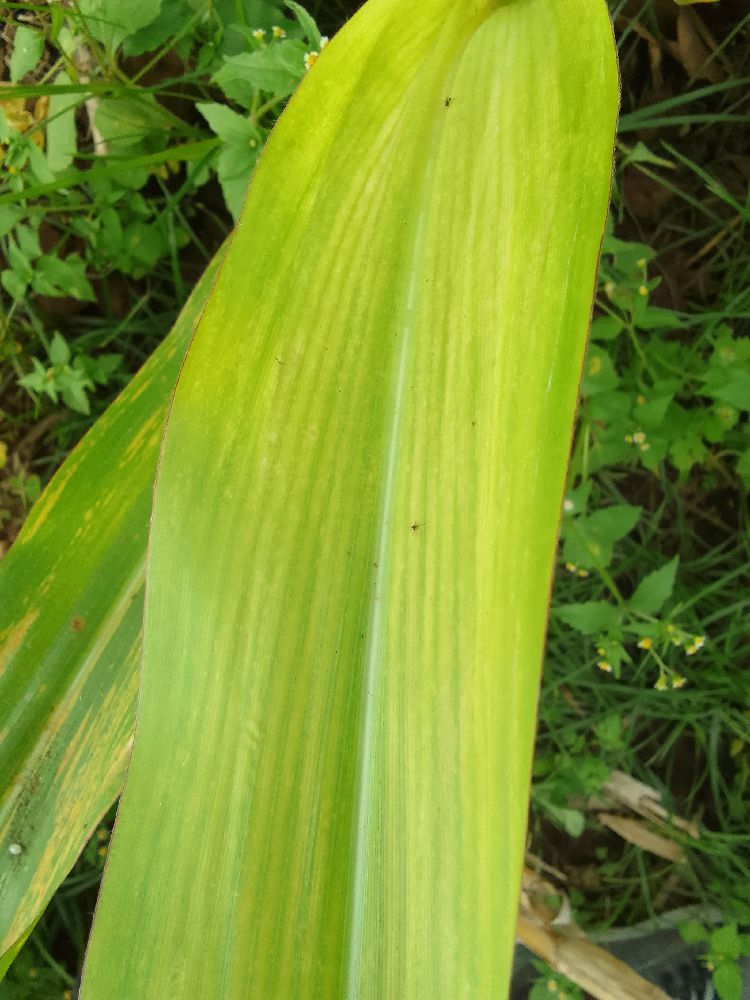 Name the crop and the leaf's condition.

maize, maize lethal necrosis
